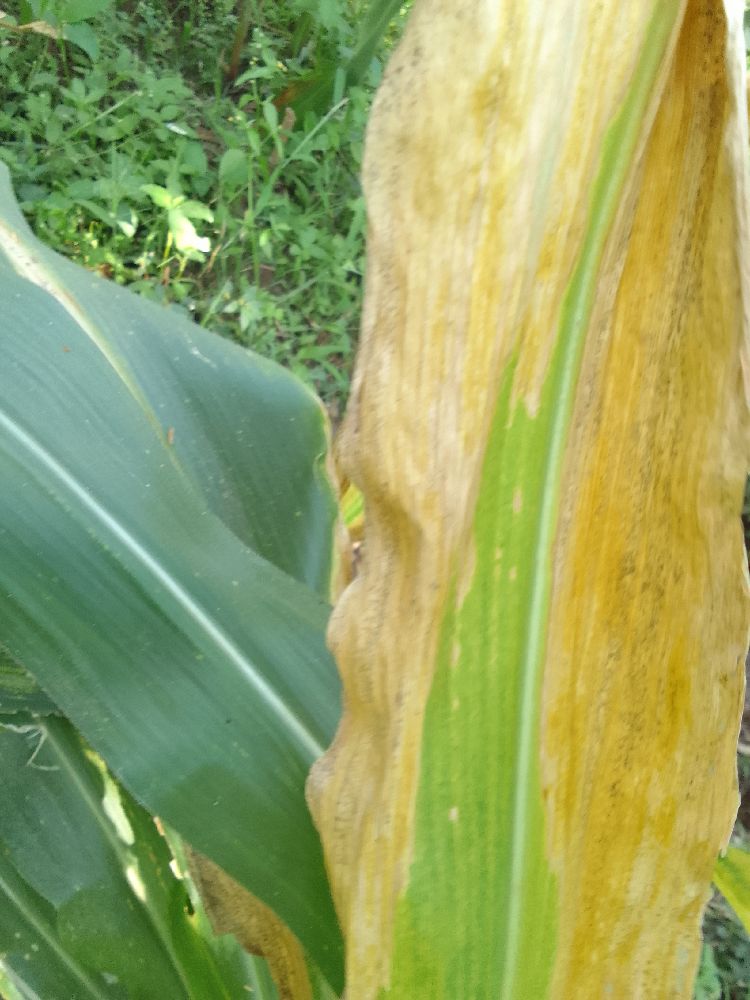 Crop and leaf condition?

maize, maize lethal necrosis
